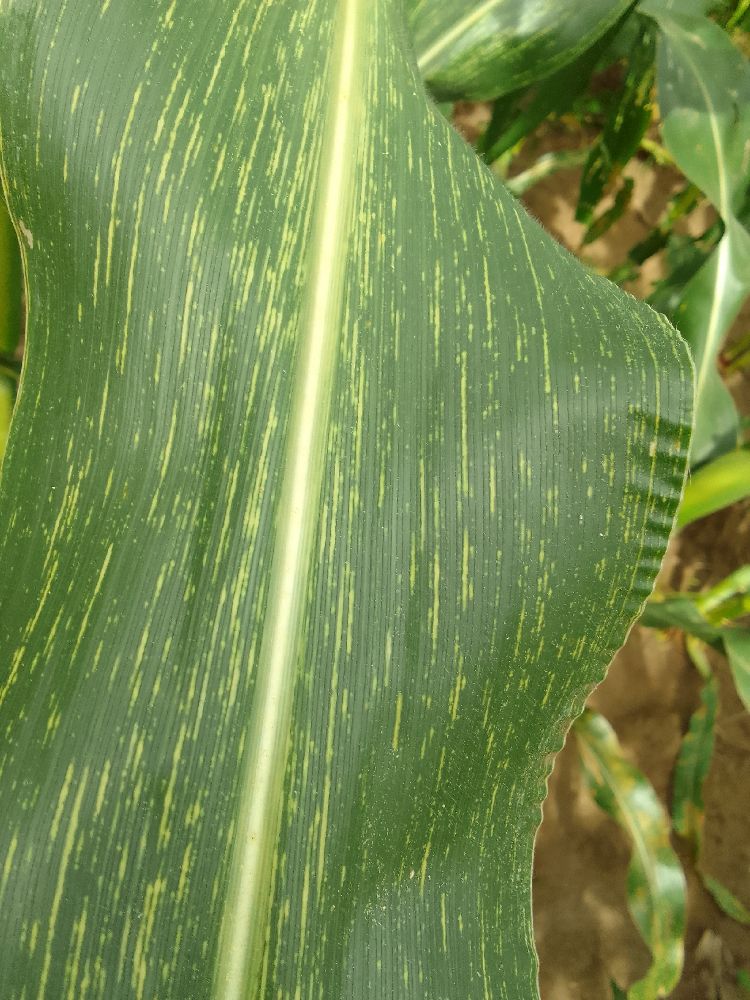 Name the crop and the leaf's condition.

maize, maize streak virus
